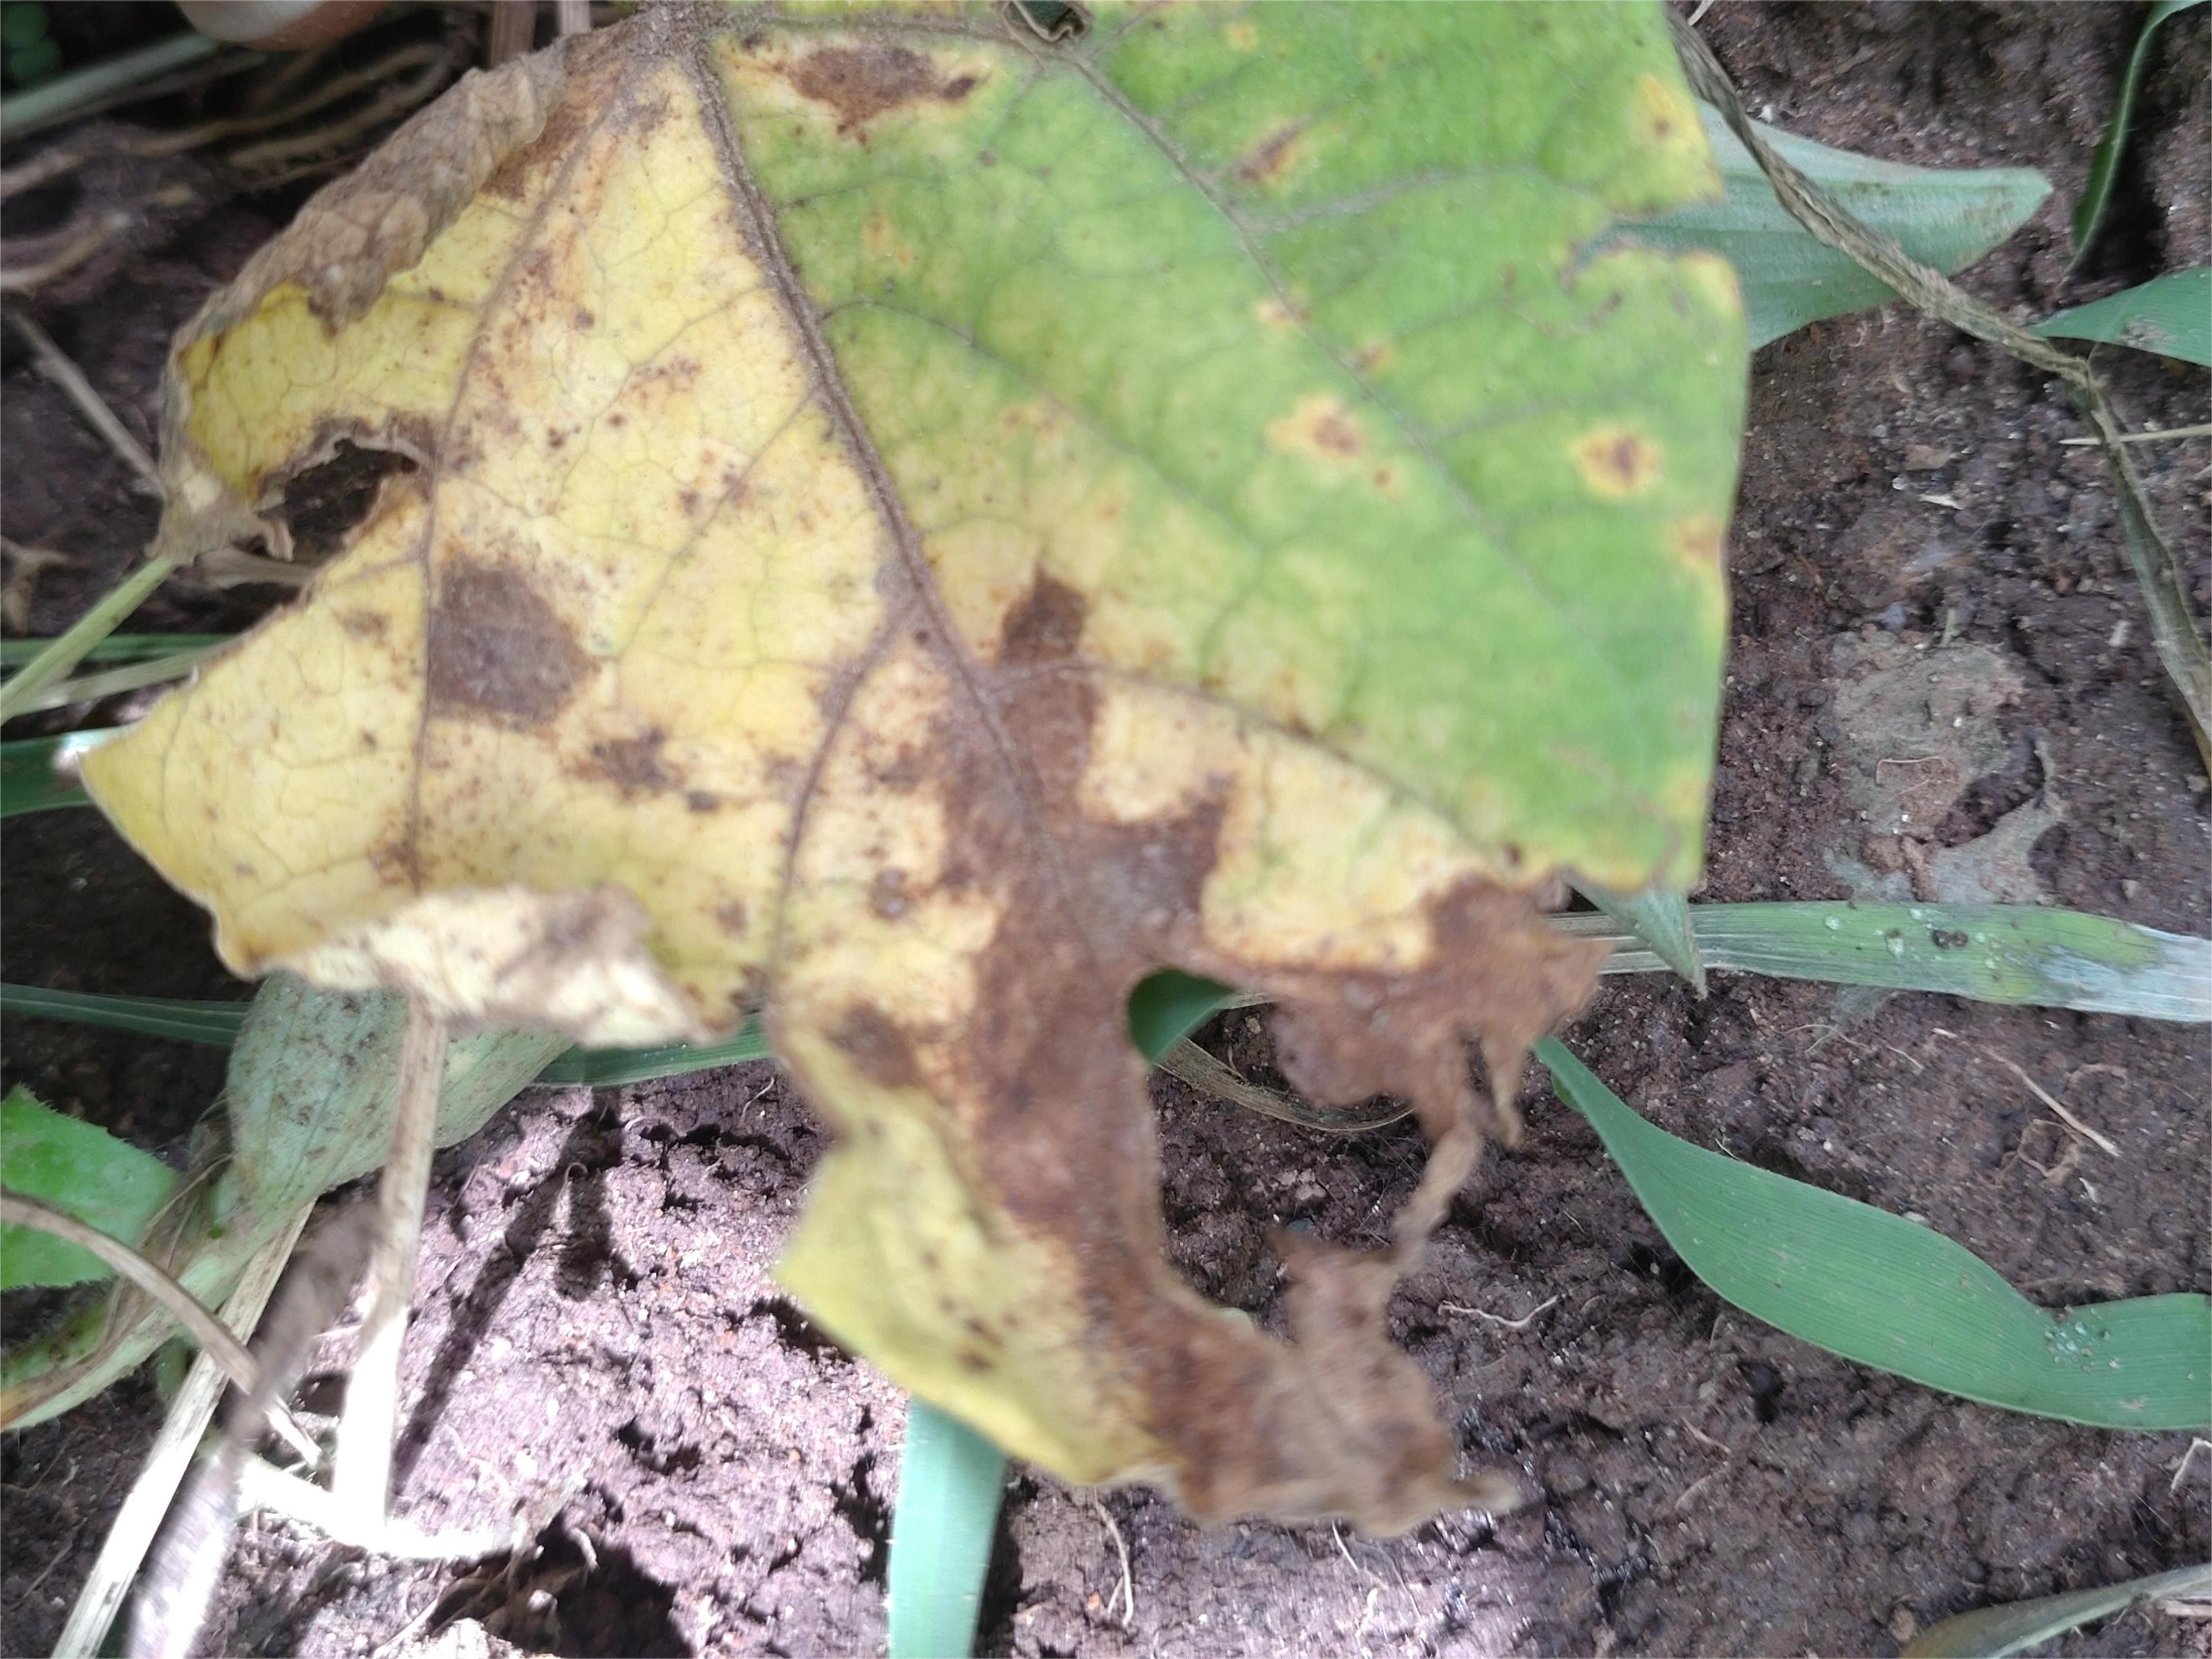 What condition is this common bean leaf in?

anthracnose
